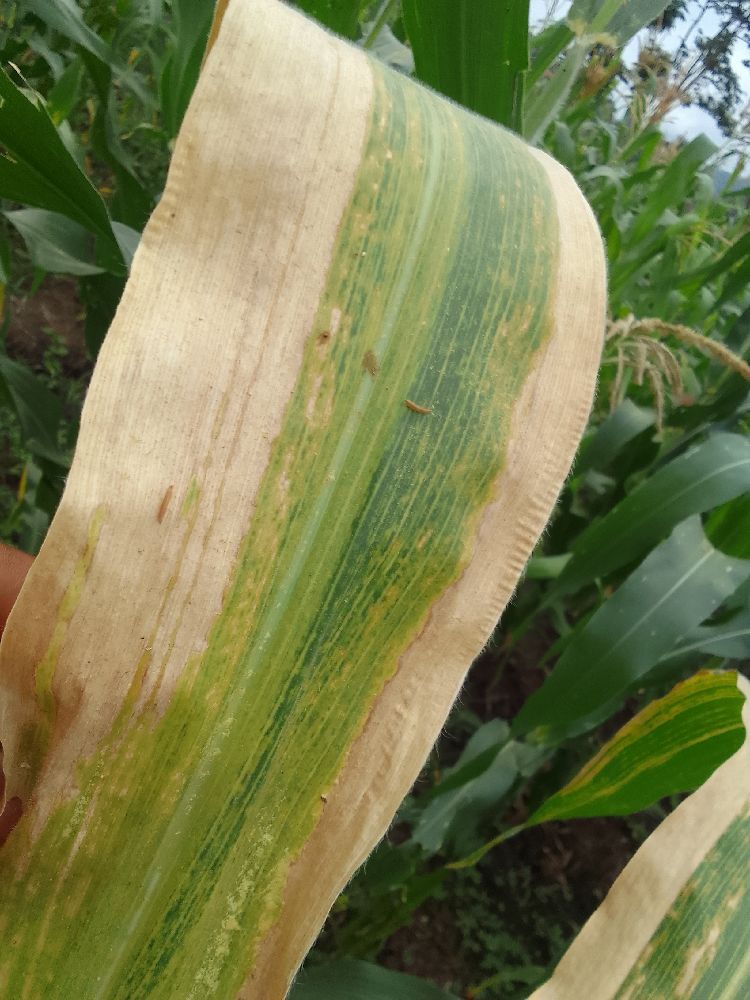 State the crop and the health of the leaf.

maize, maize lethal necrosis
